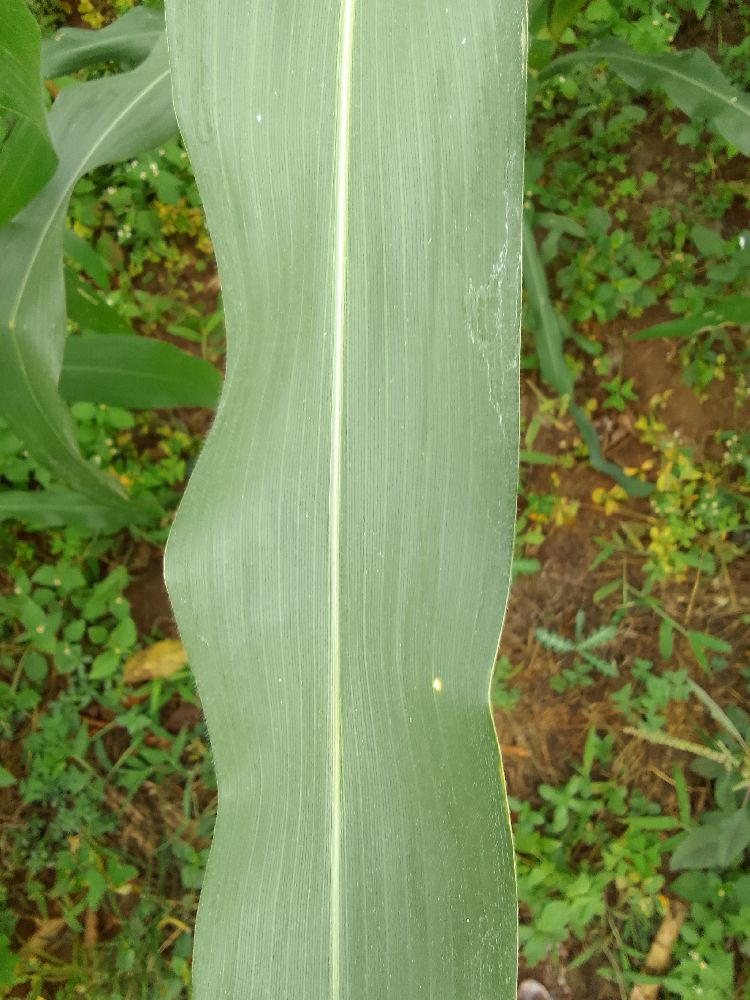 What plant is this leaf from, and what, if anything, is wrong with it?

maize, healthy
